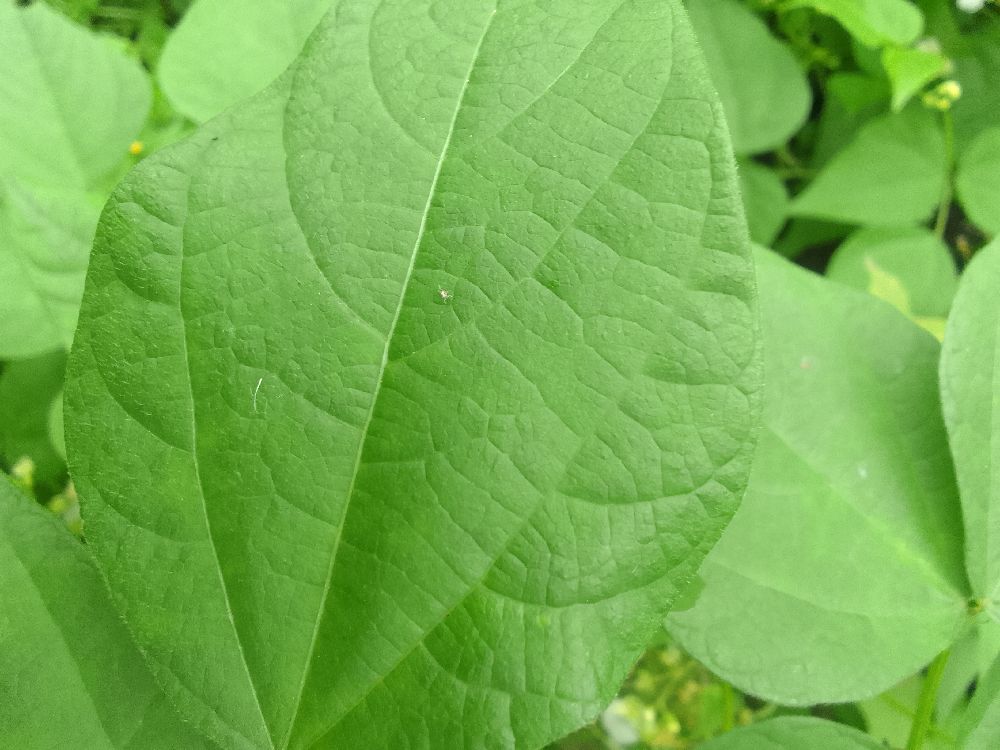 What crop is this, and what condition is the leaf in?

common bean, healthy
